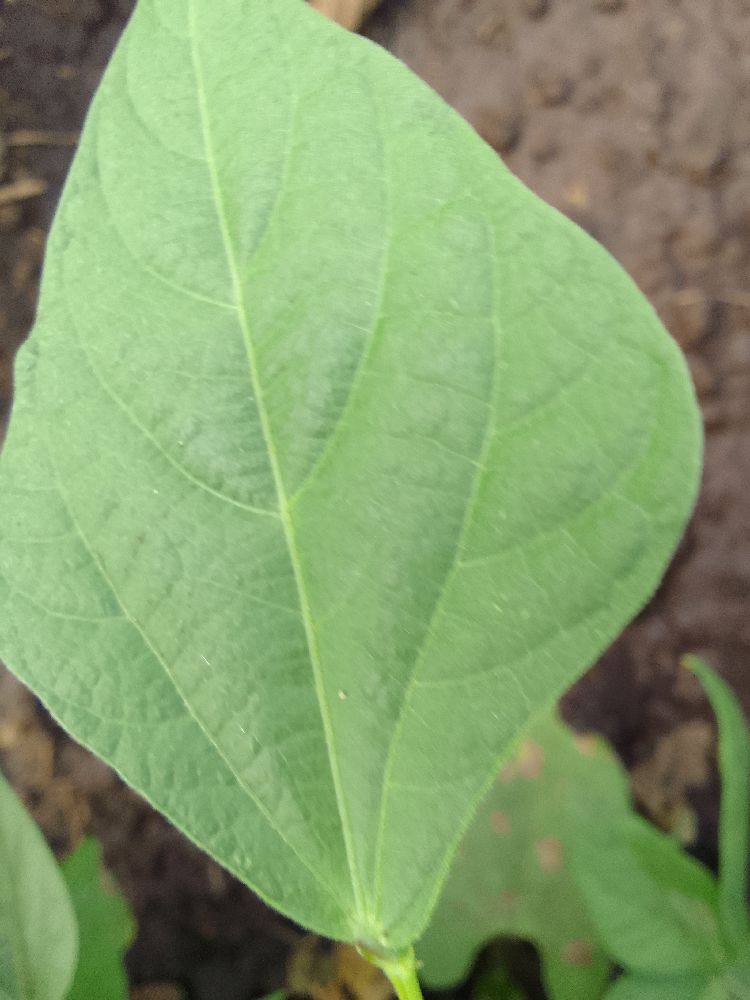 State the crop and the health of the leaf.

common bean, healthy
